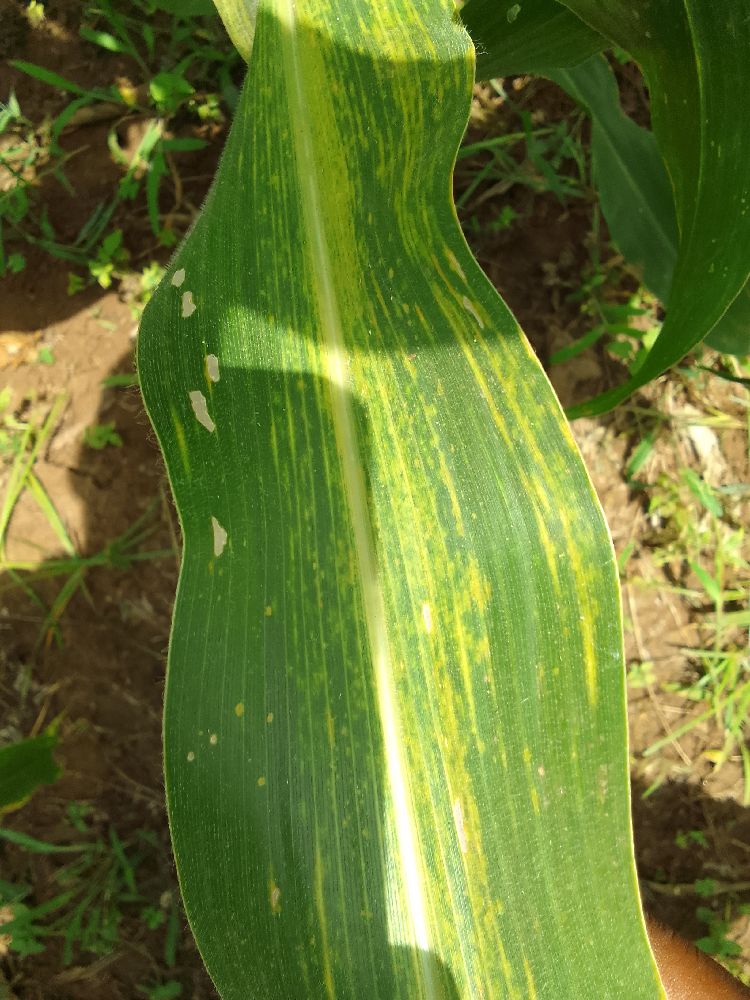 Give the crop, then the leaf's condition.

maize, maize lethal necrosis
